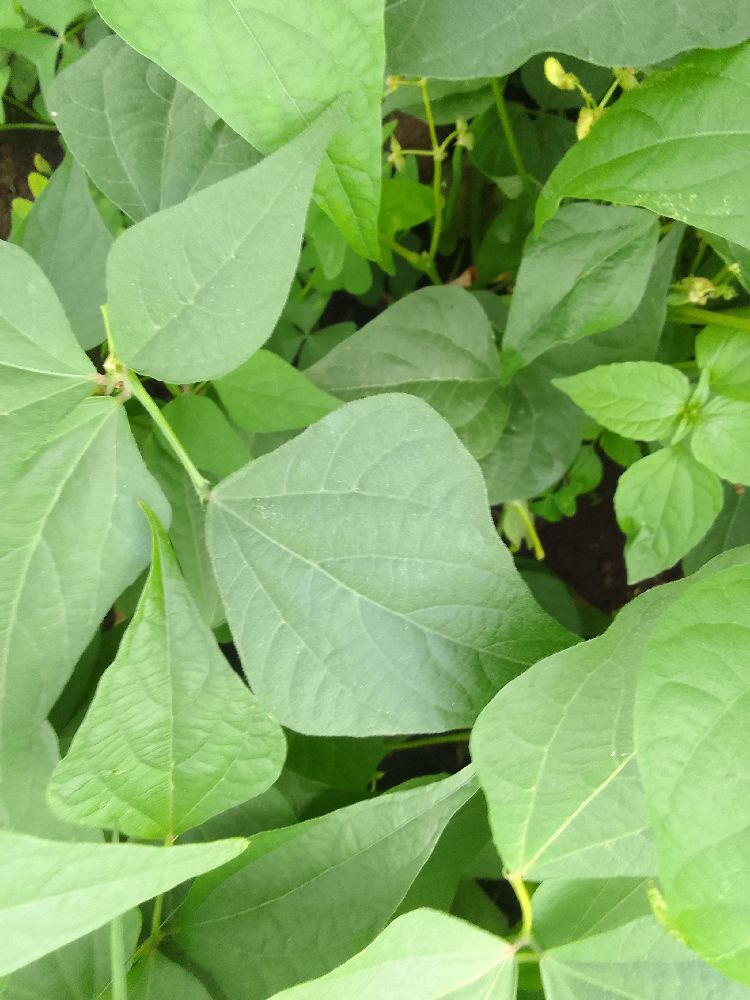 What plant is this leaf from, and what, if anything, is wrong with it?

common bean, healthy
